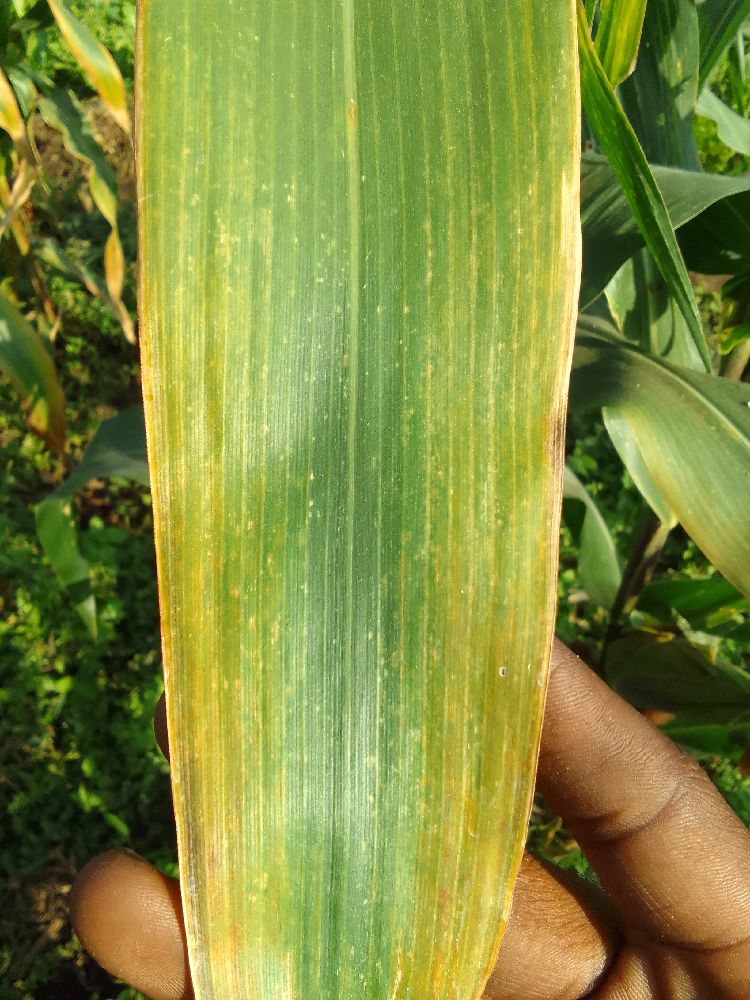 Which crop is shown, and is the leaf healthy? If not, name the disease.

maize, maize lethal necrosis
